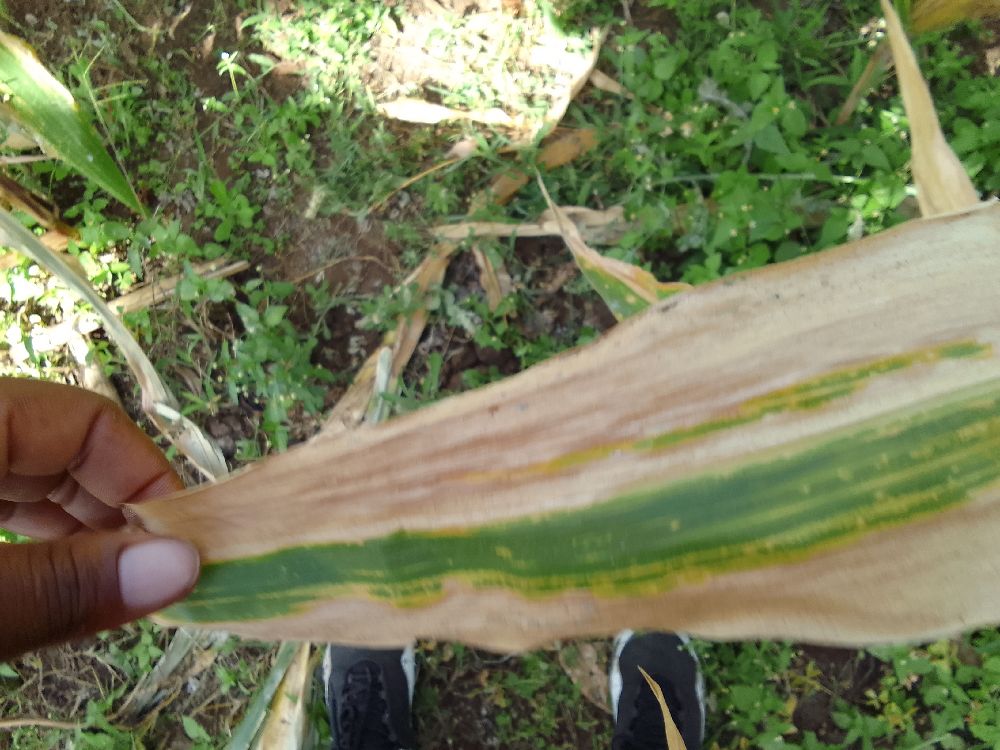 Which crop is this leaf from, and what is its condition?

maize, maize lethal necrosis
